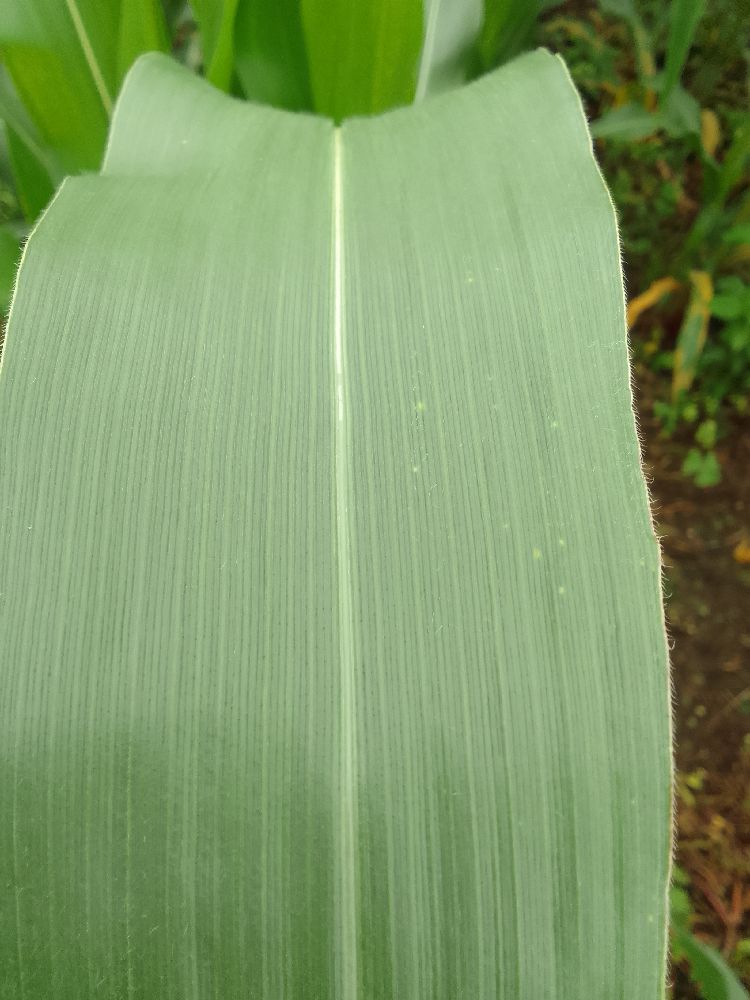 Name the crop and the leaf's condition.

maize, healthy
